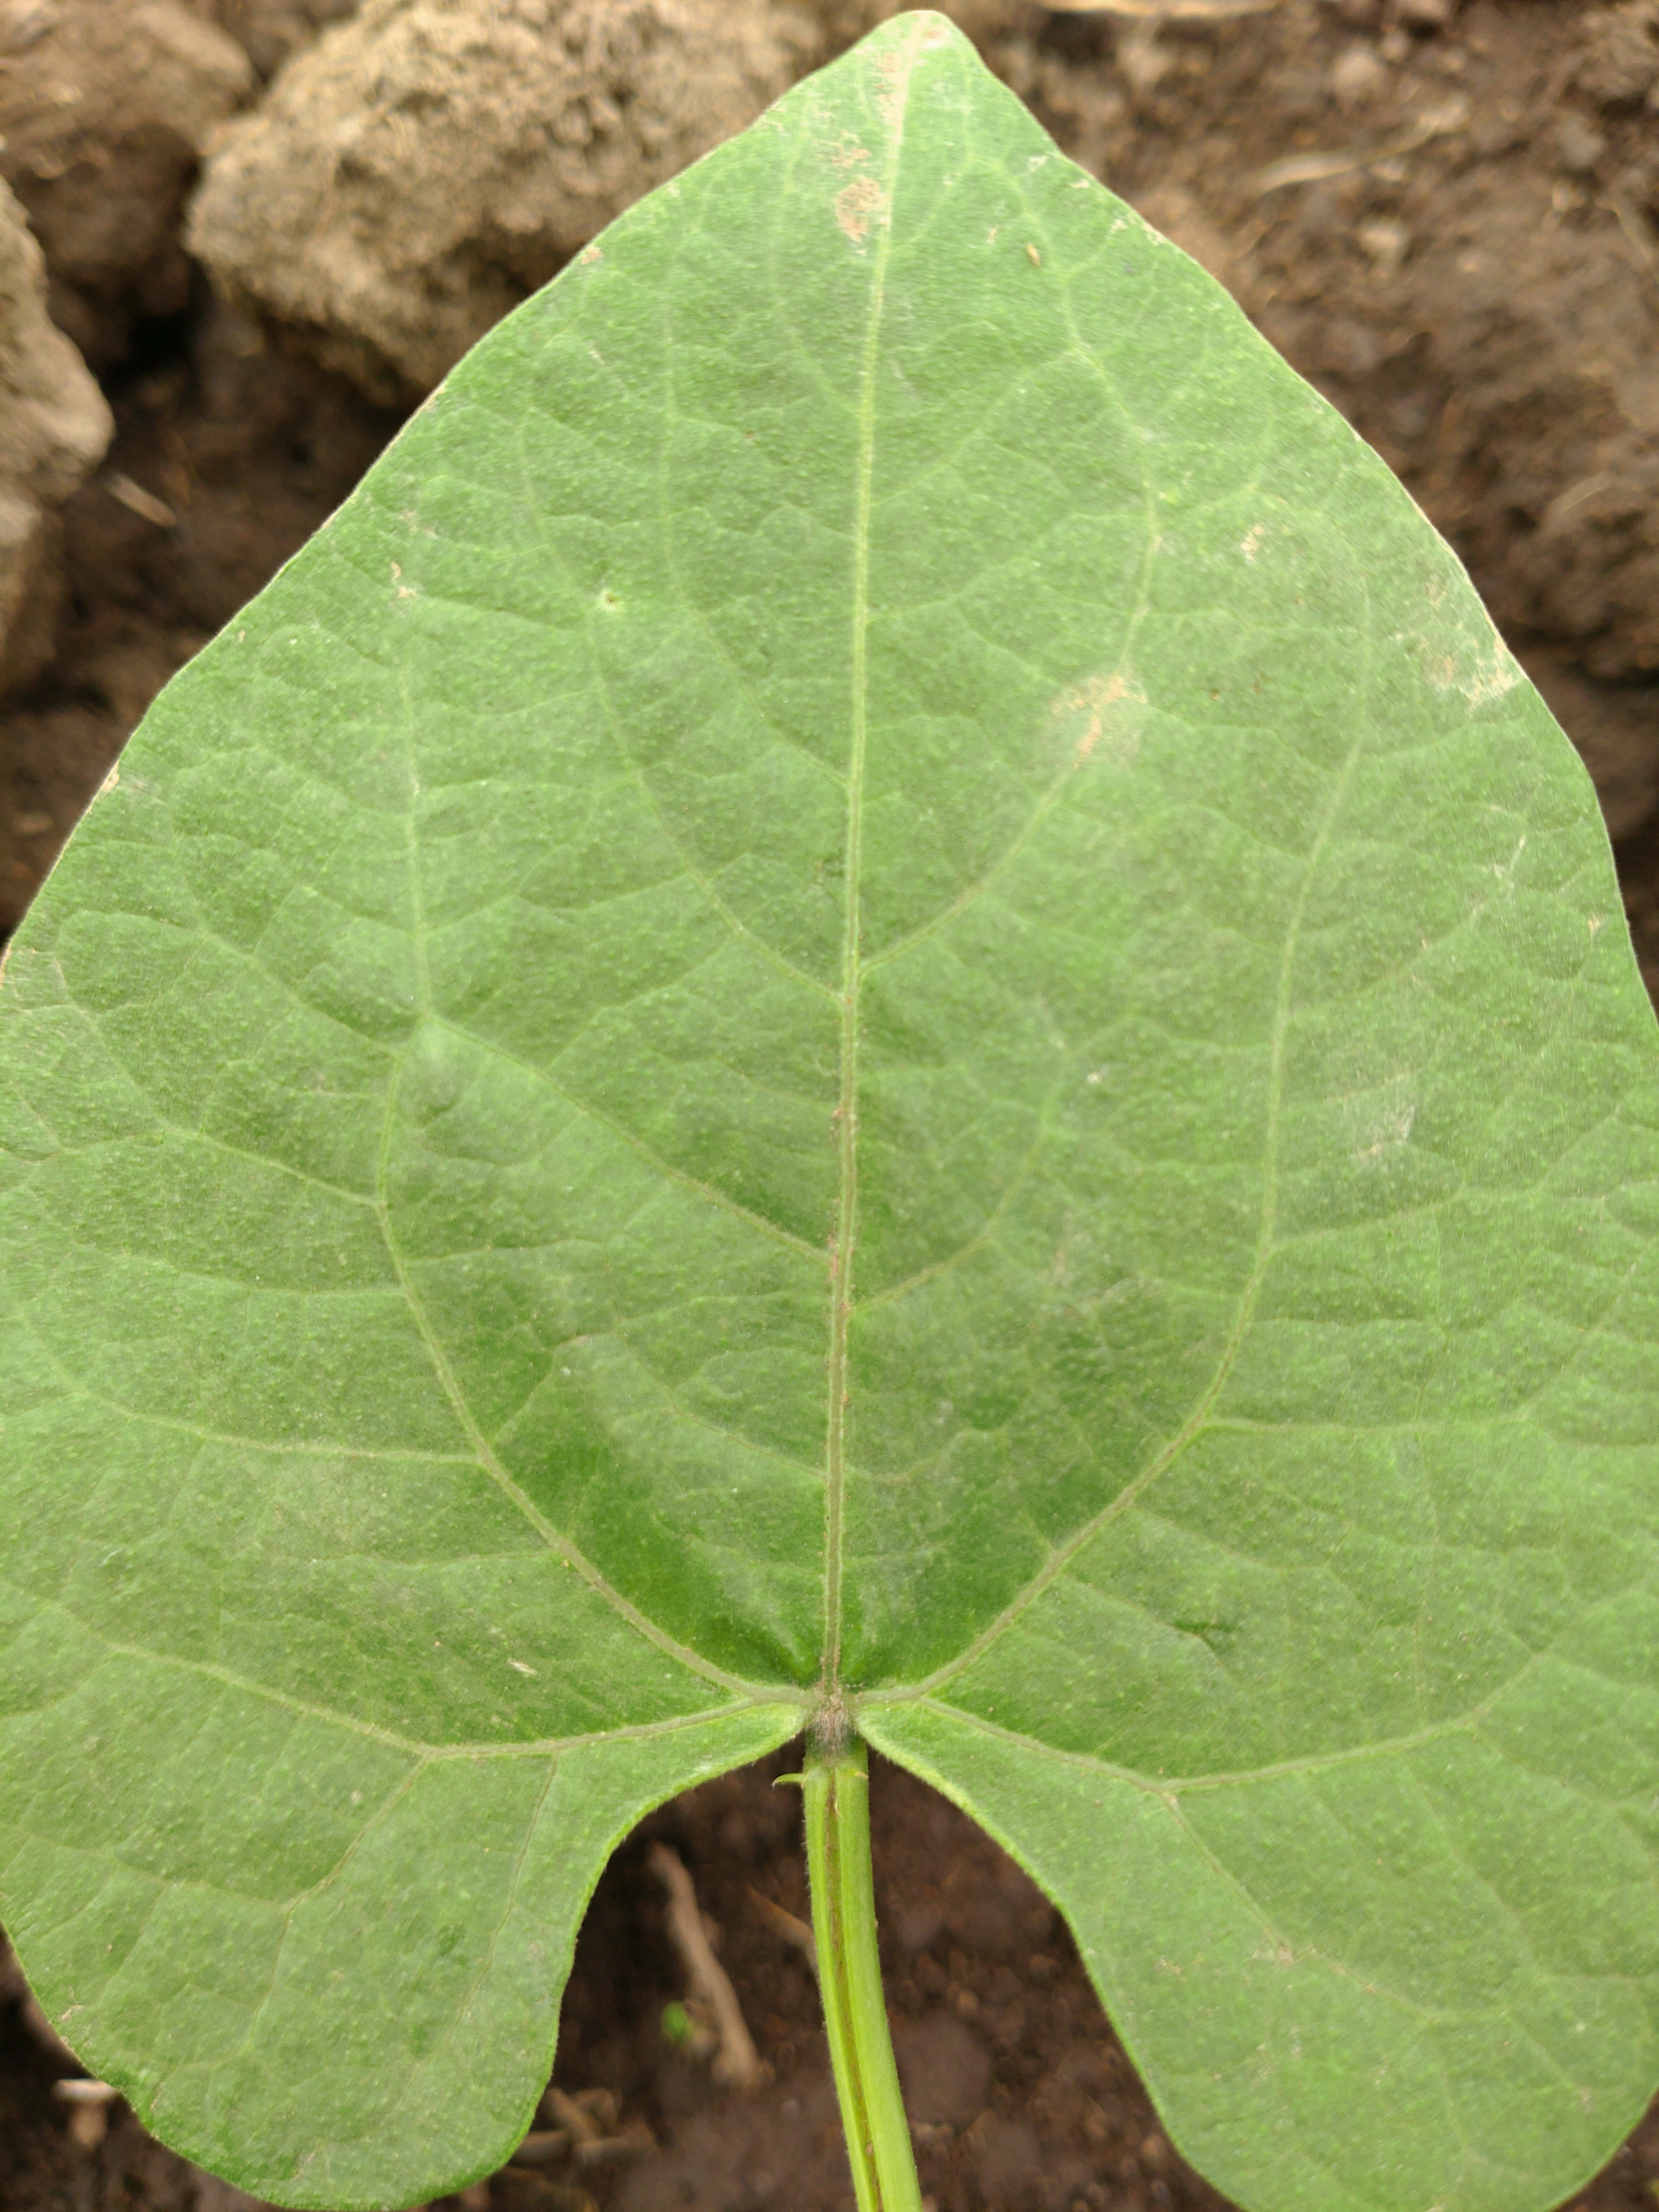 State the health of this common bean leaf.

healthy
